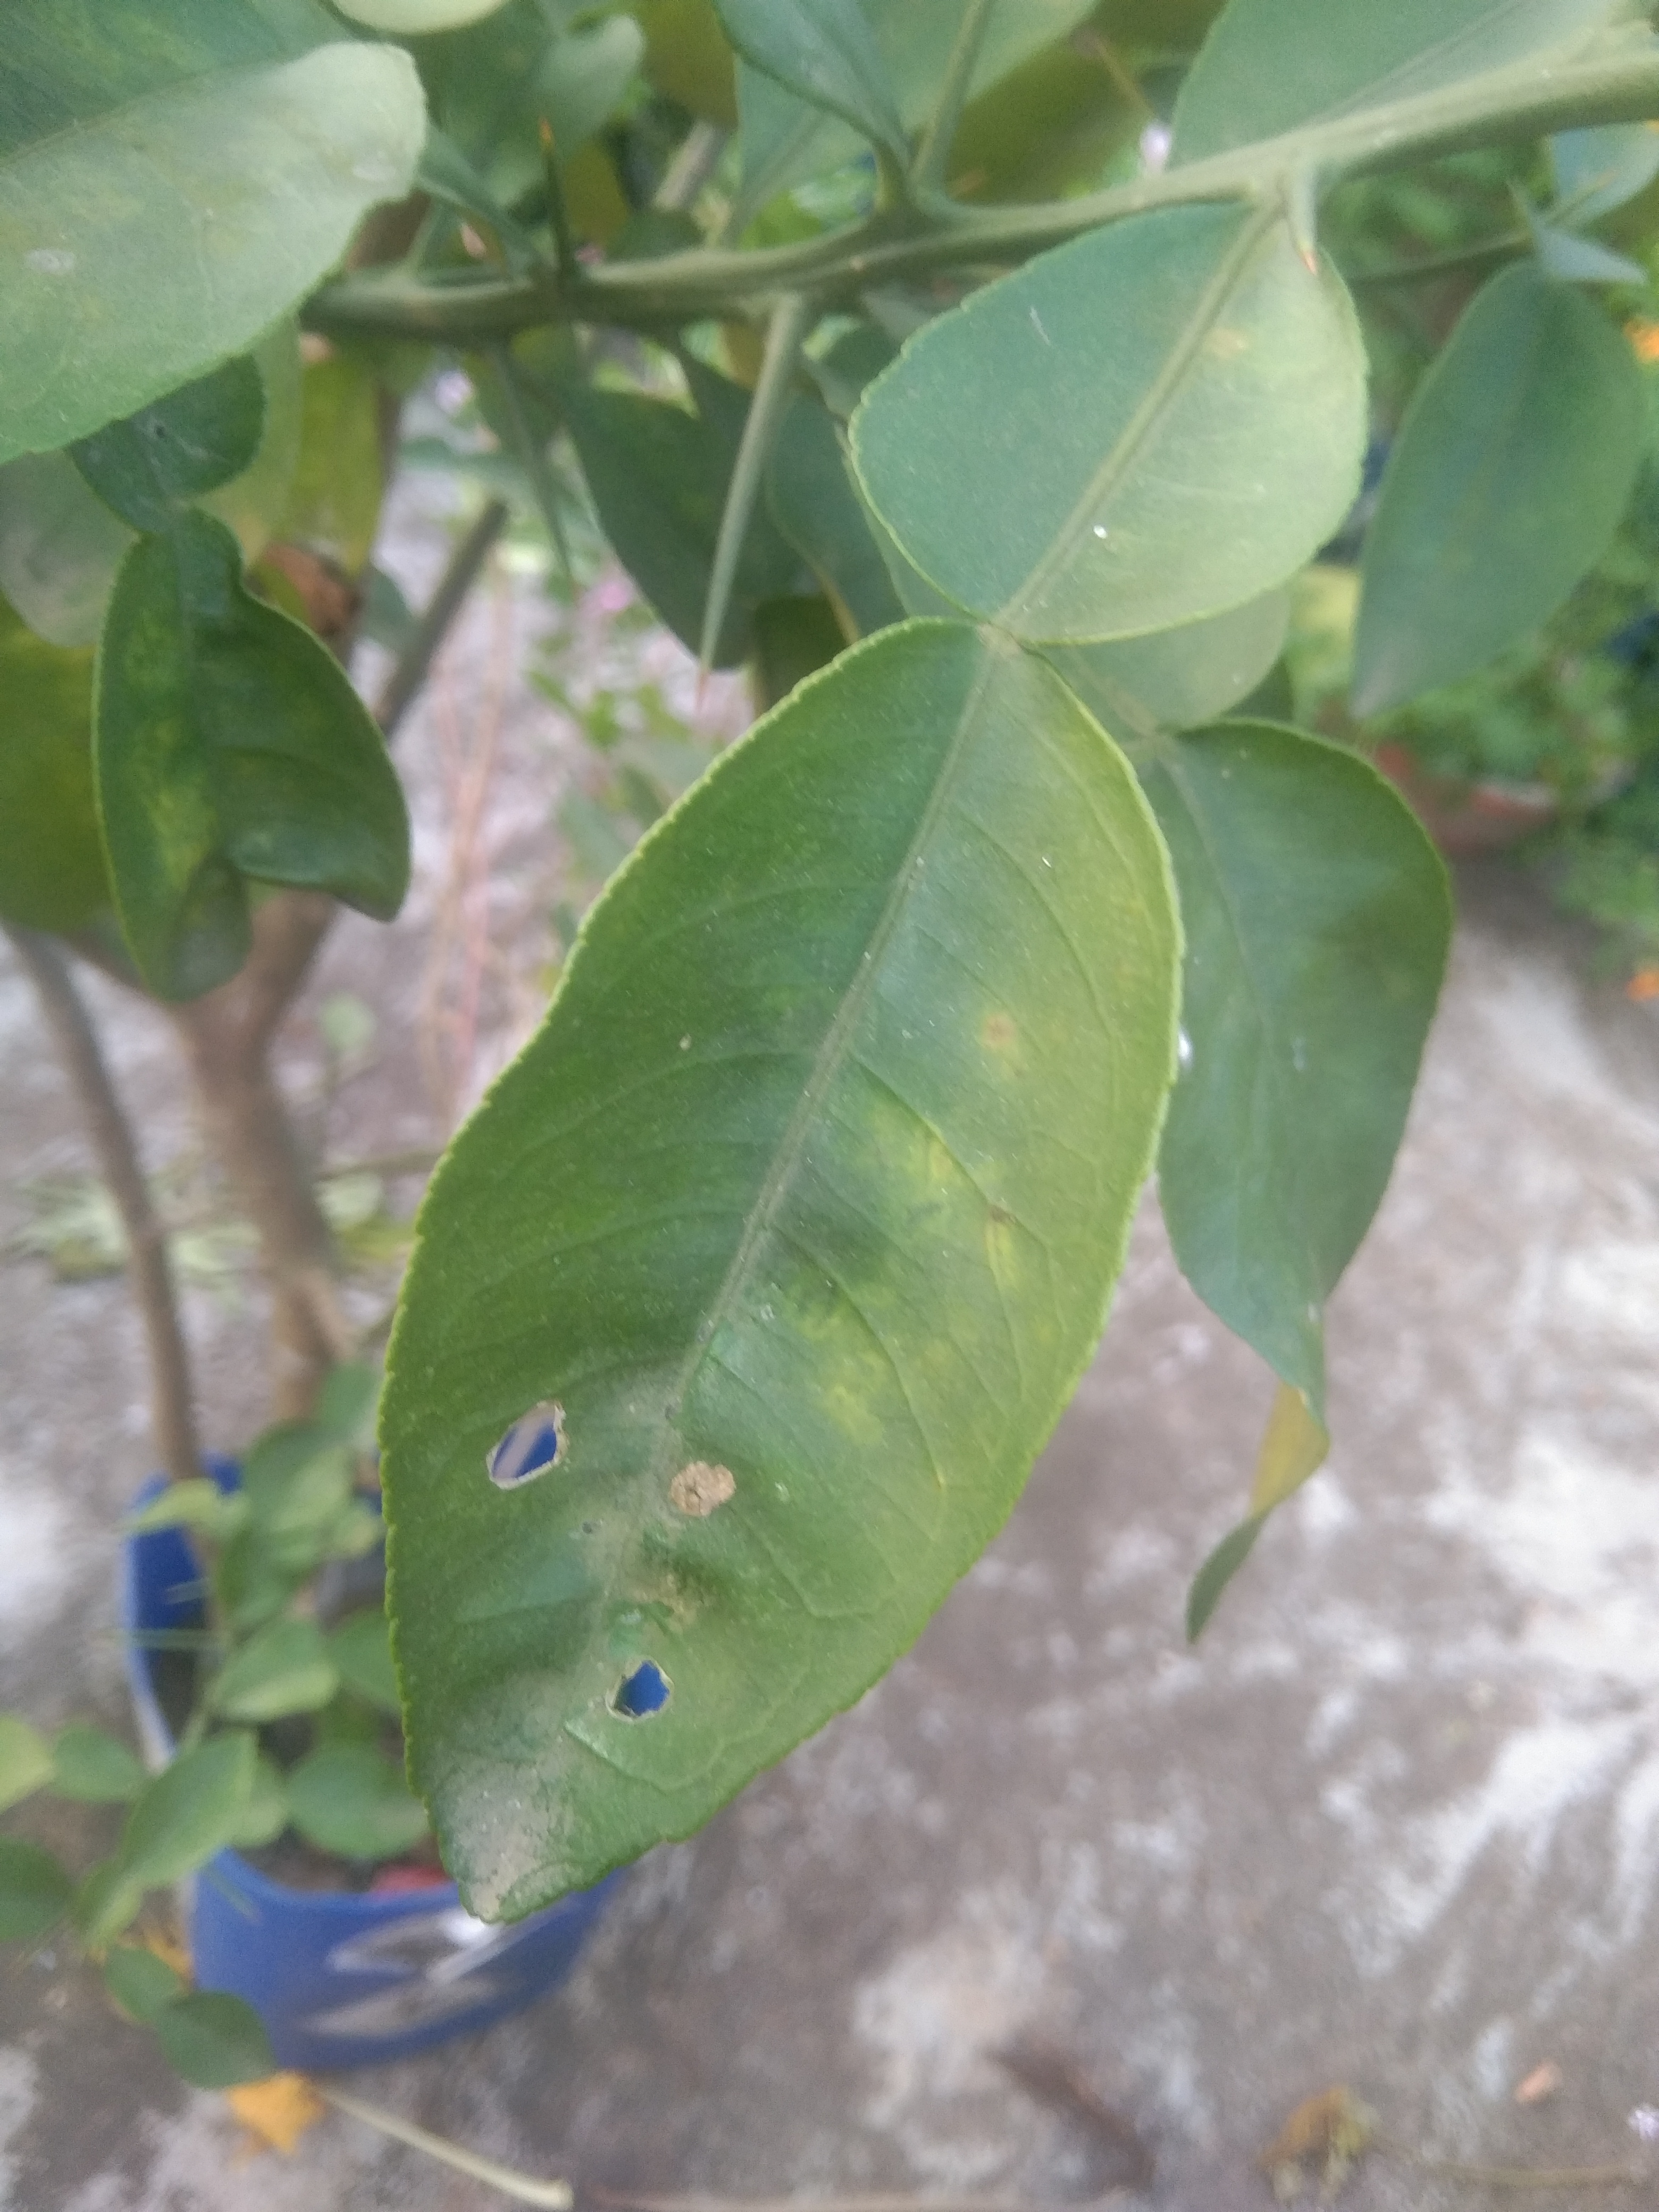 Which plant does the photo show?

lemon
